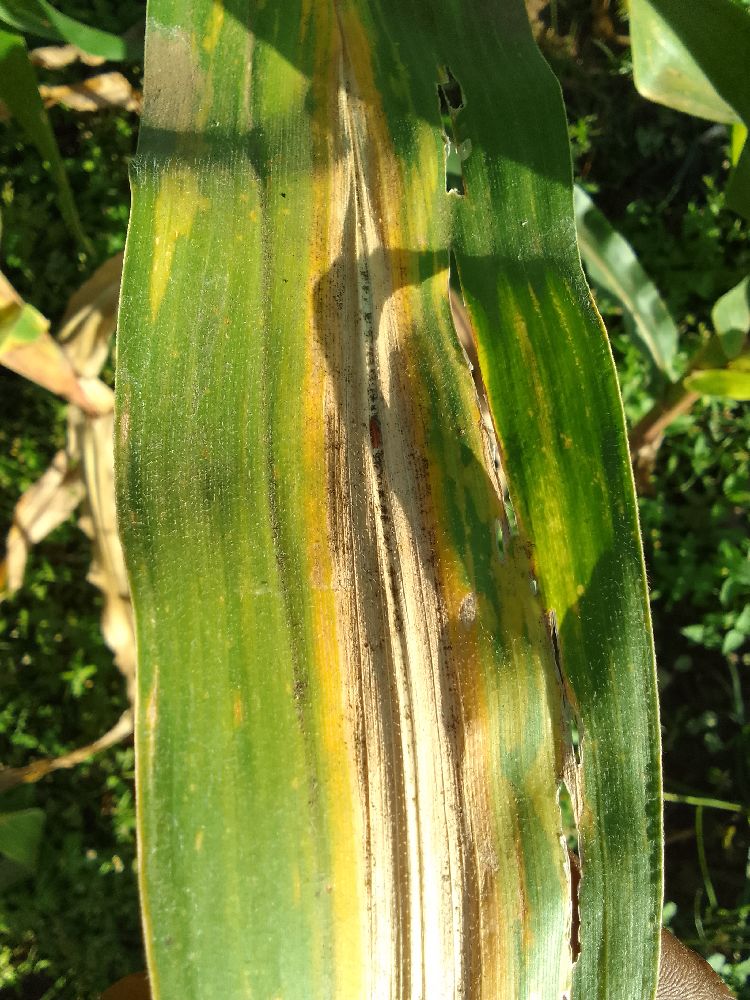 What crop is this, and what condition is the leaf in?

maize, maize lethal necrosis
